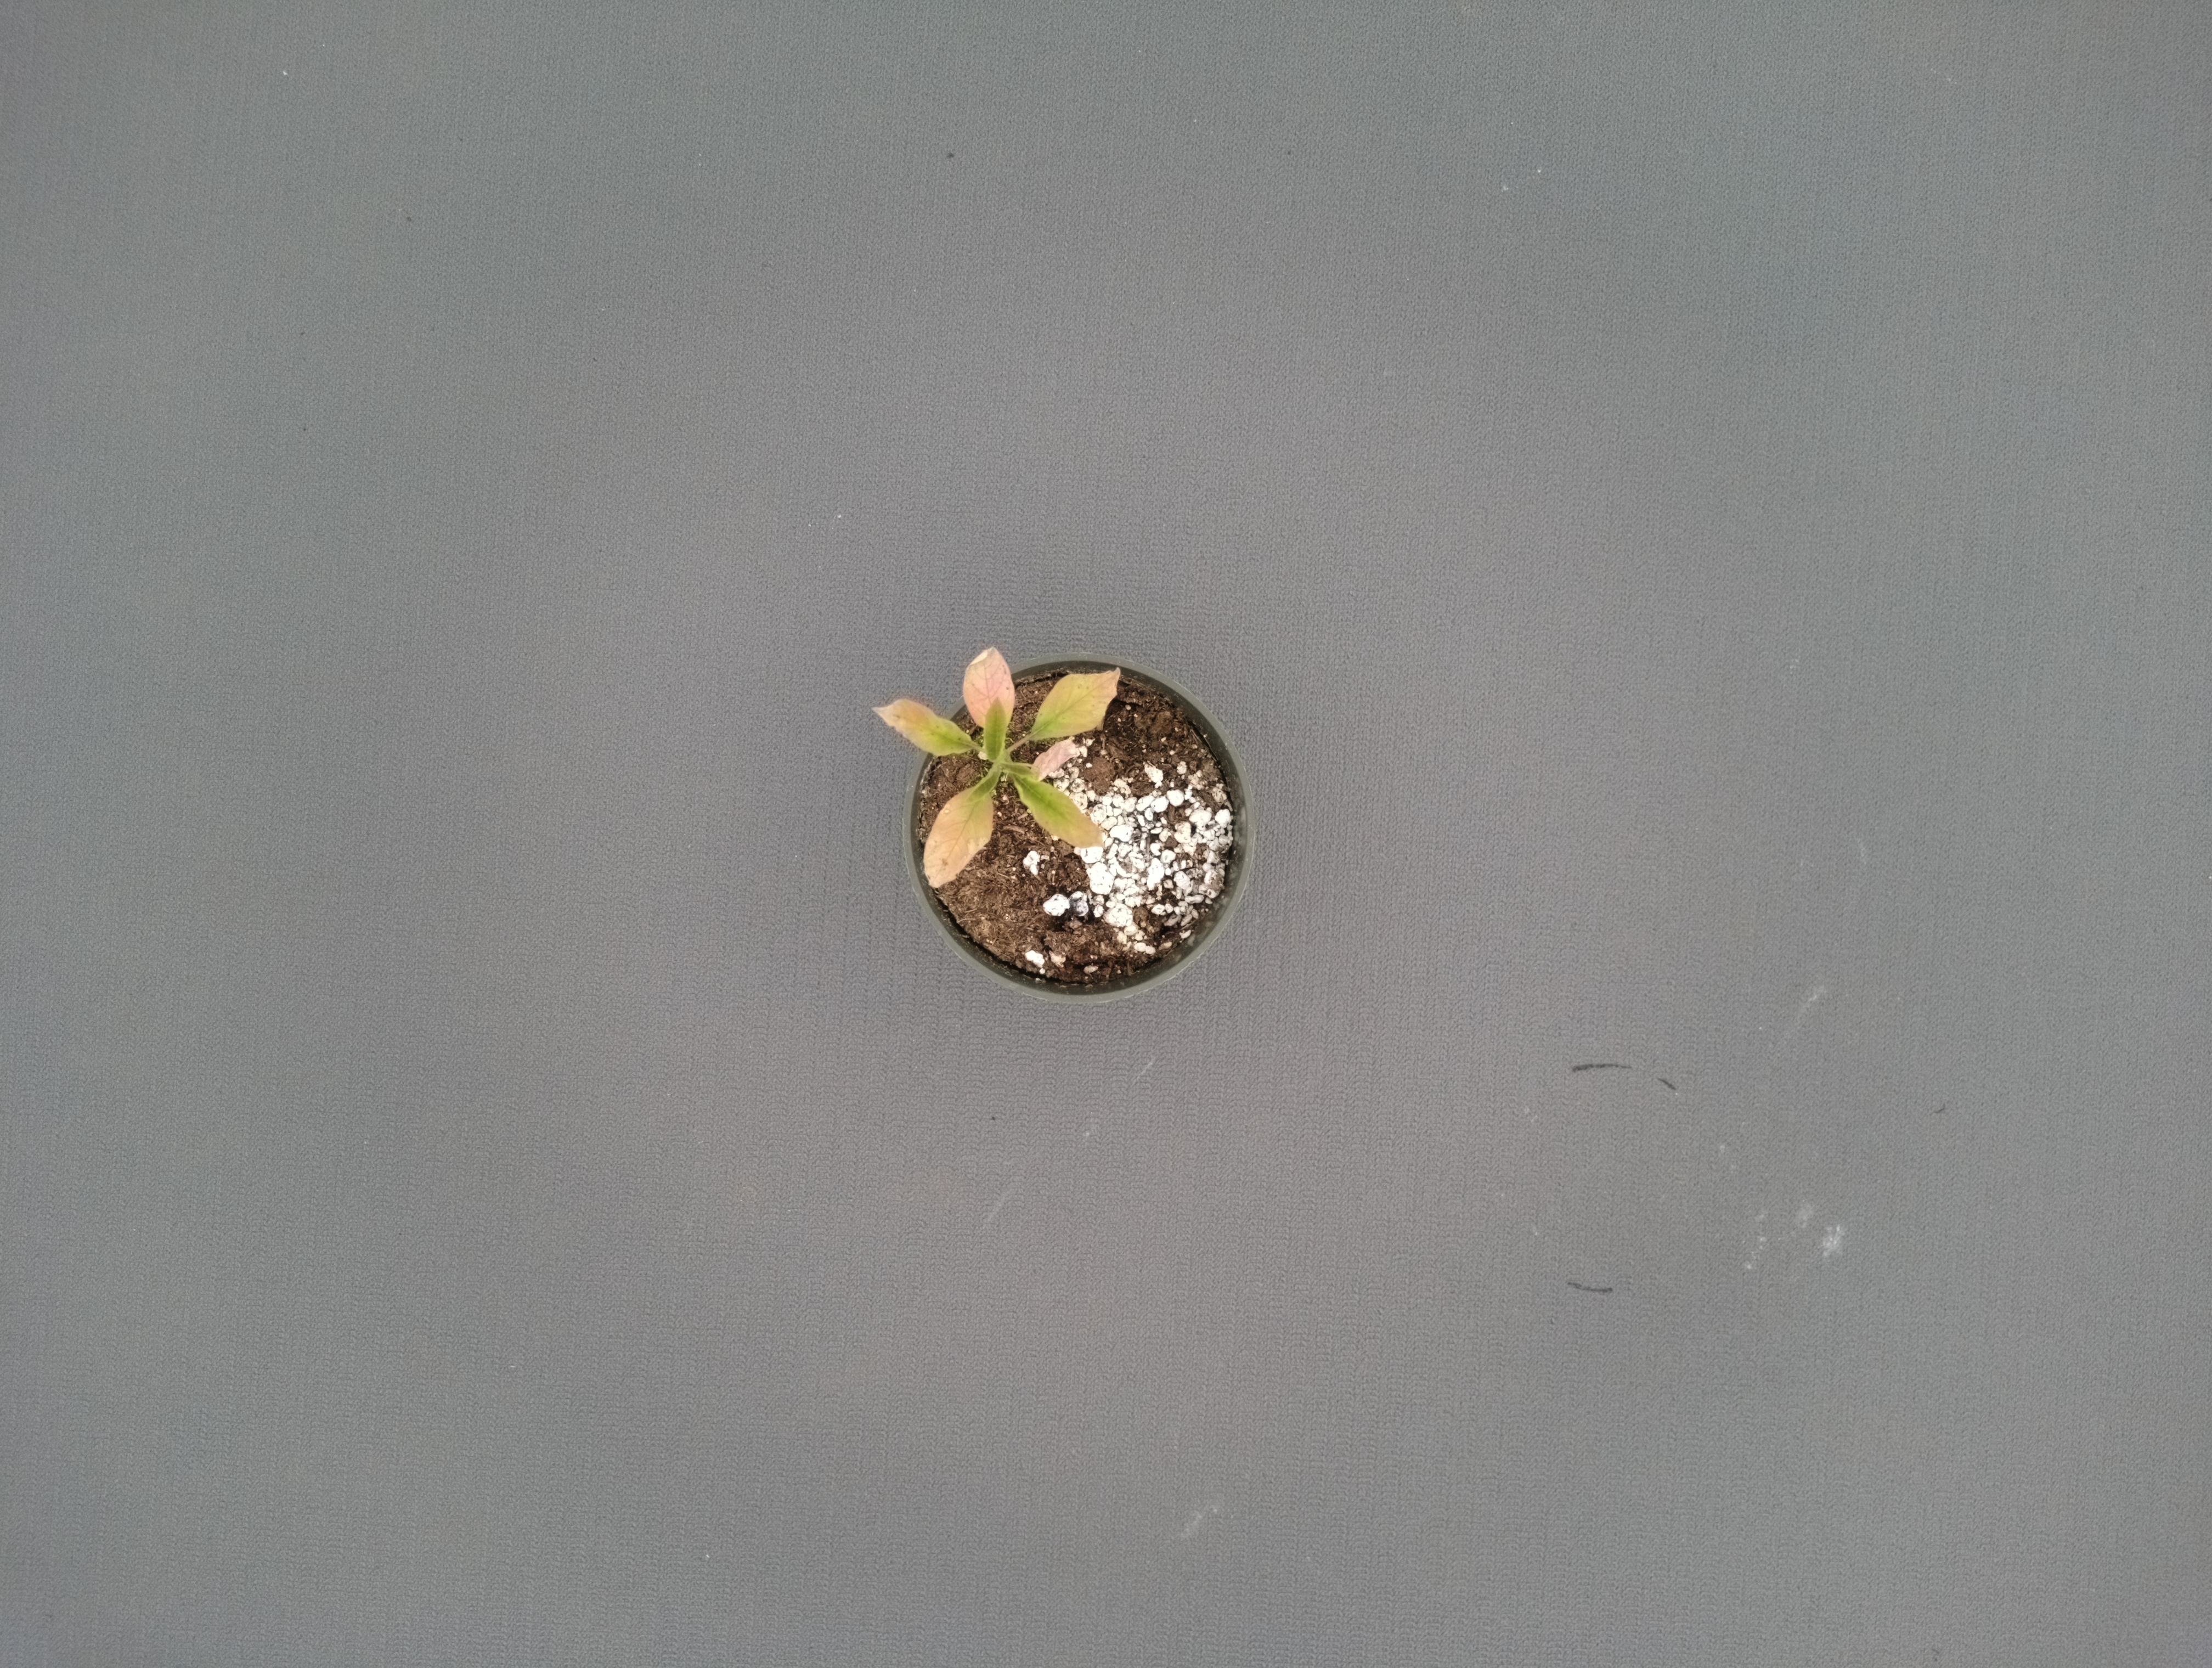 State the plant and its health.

waterhemp, chlorosis only
